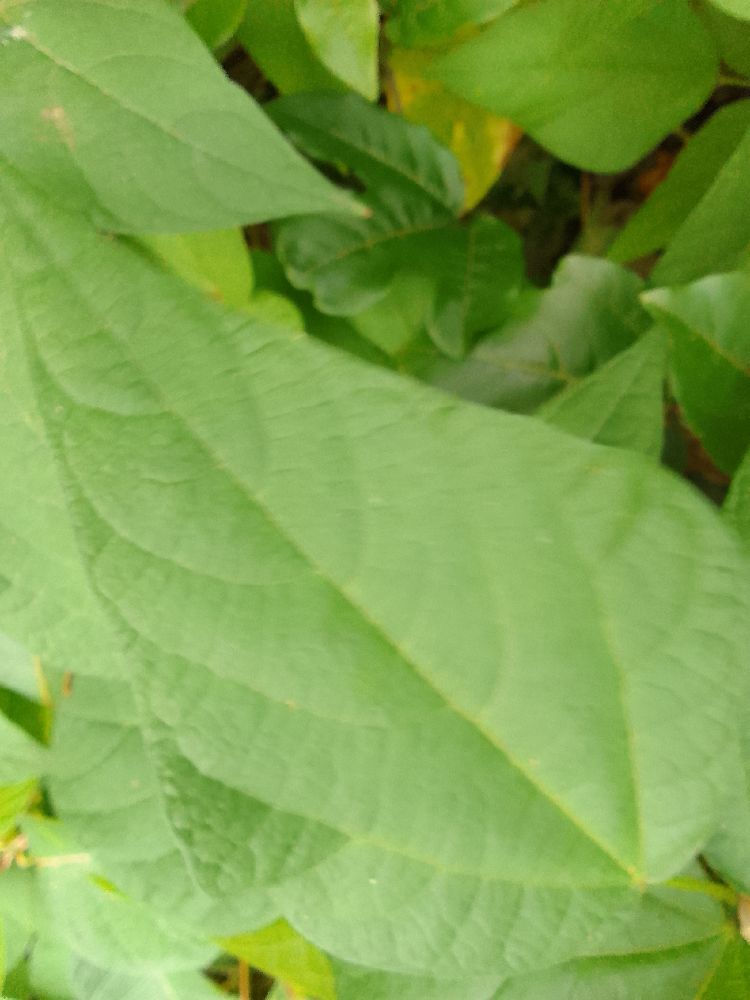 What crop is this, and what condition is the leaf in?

common bean, healthy
